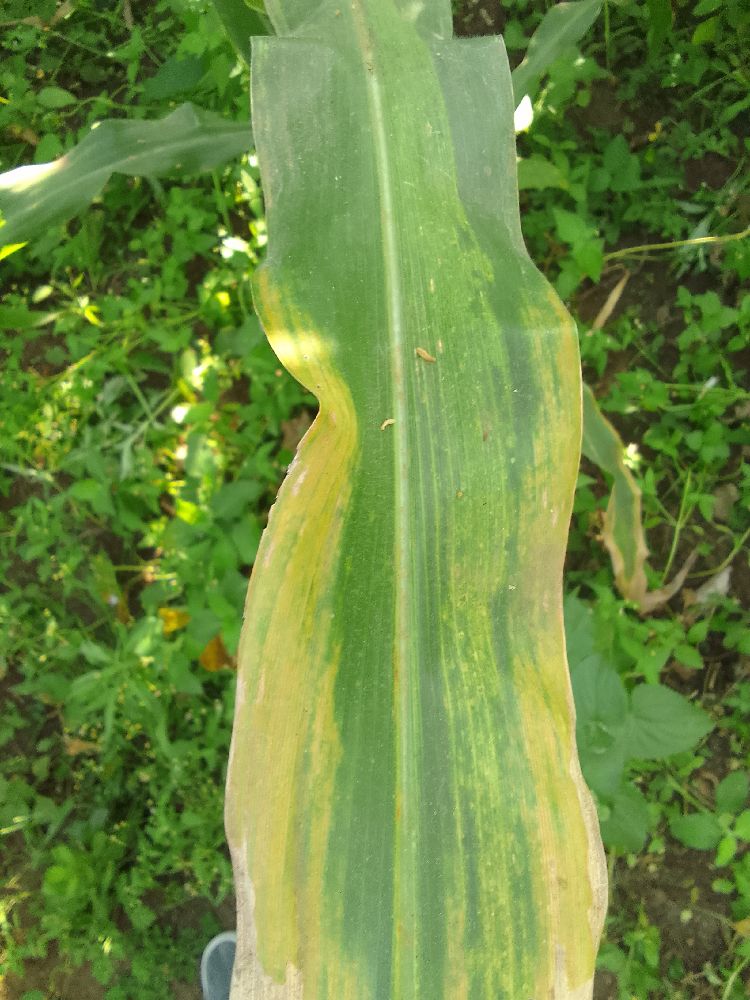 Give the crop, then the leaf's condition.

maize, maize lethal necrosis
